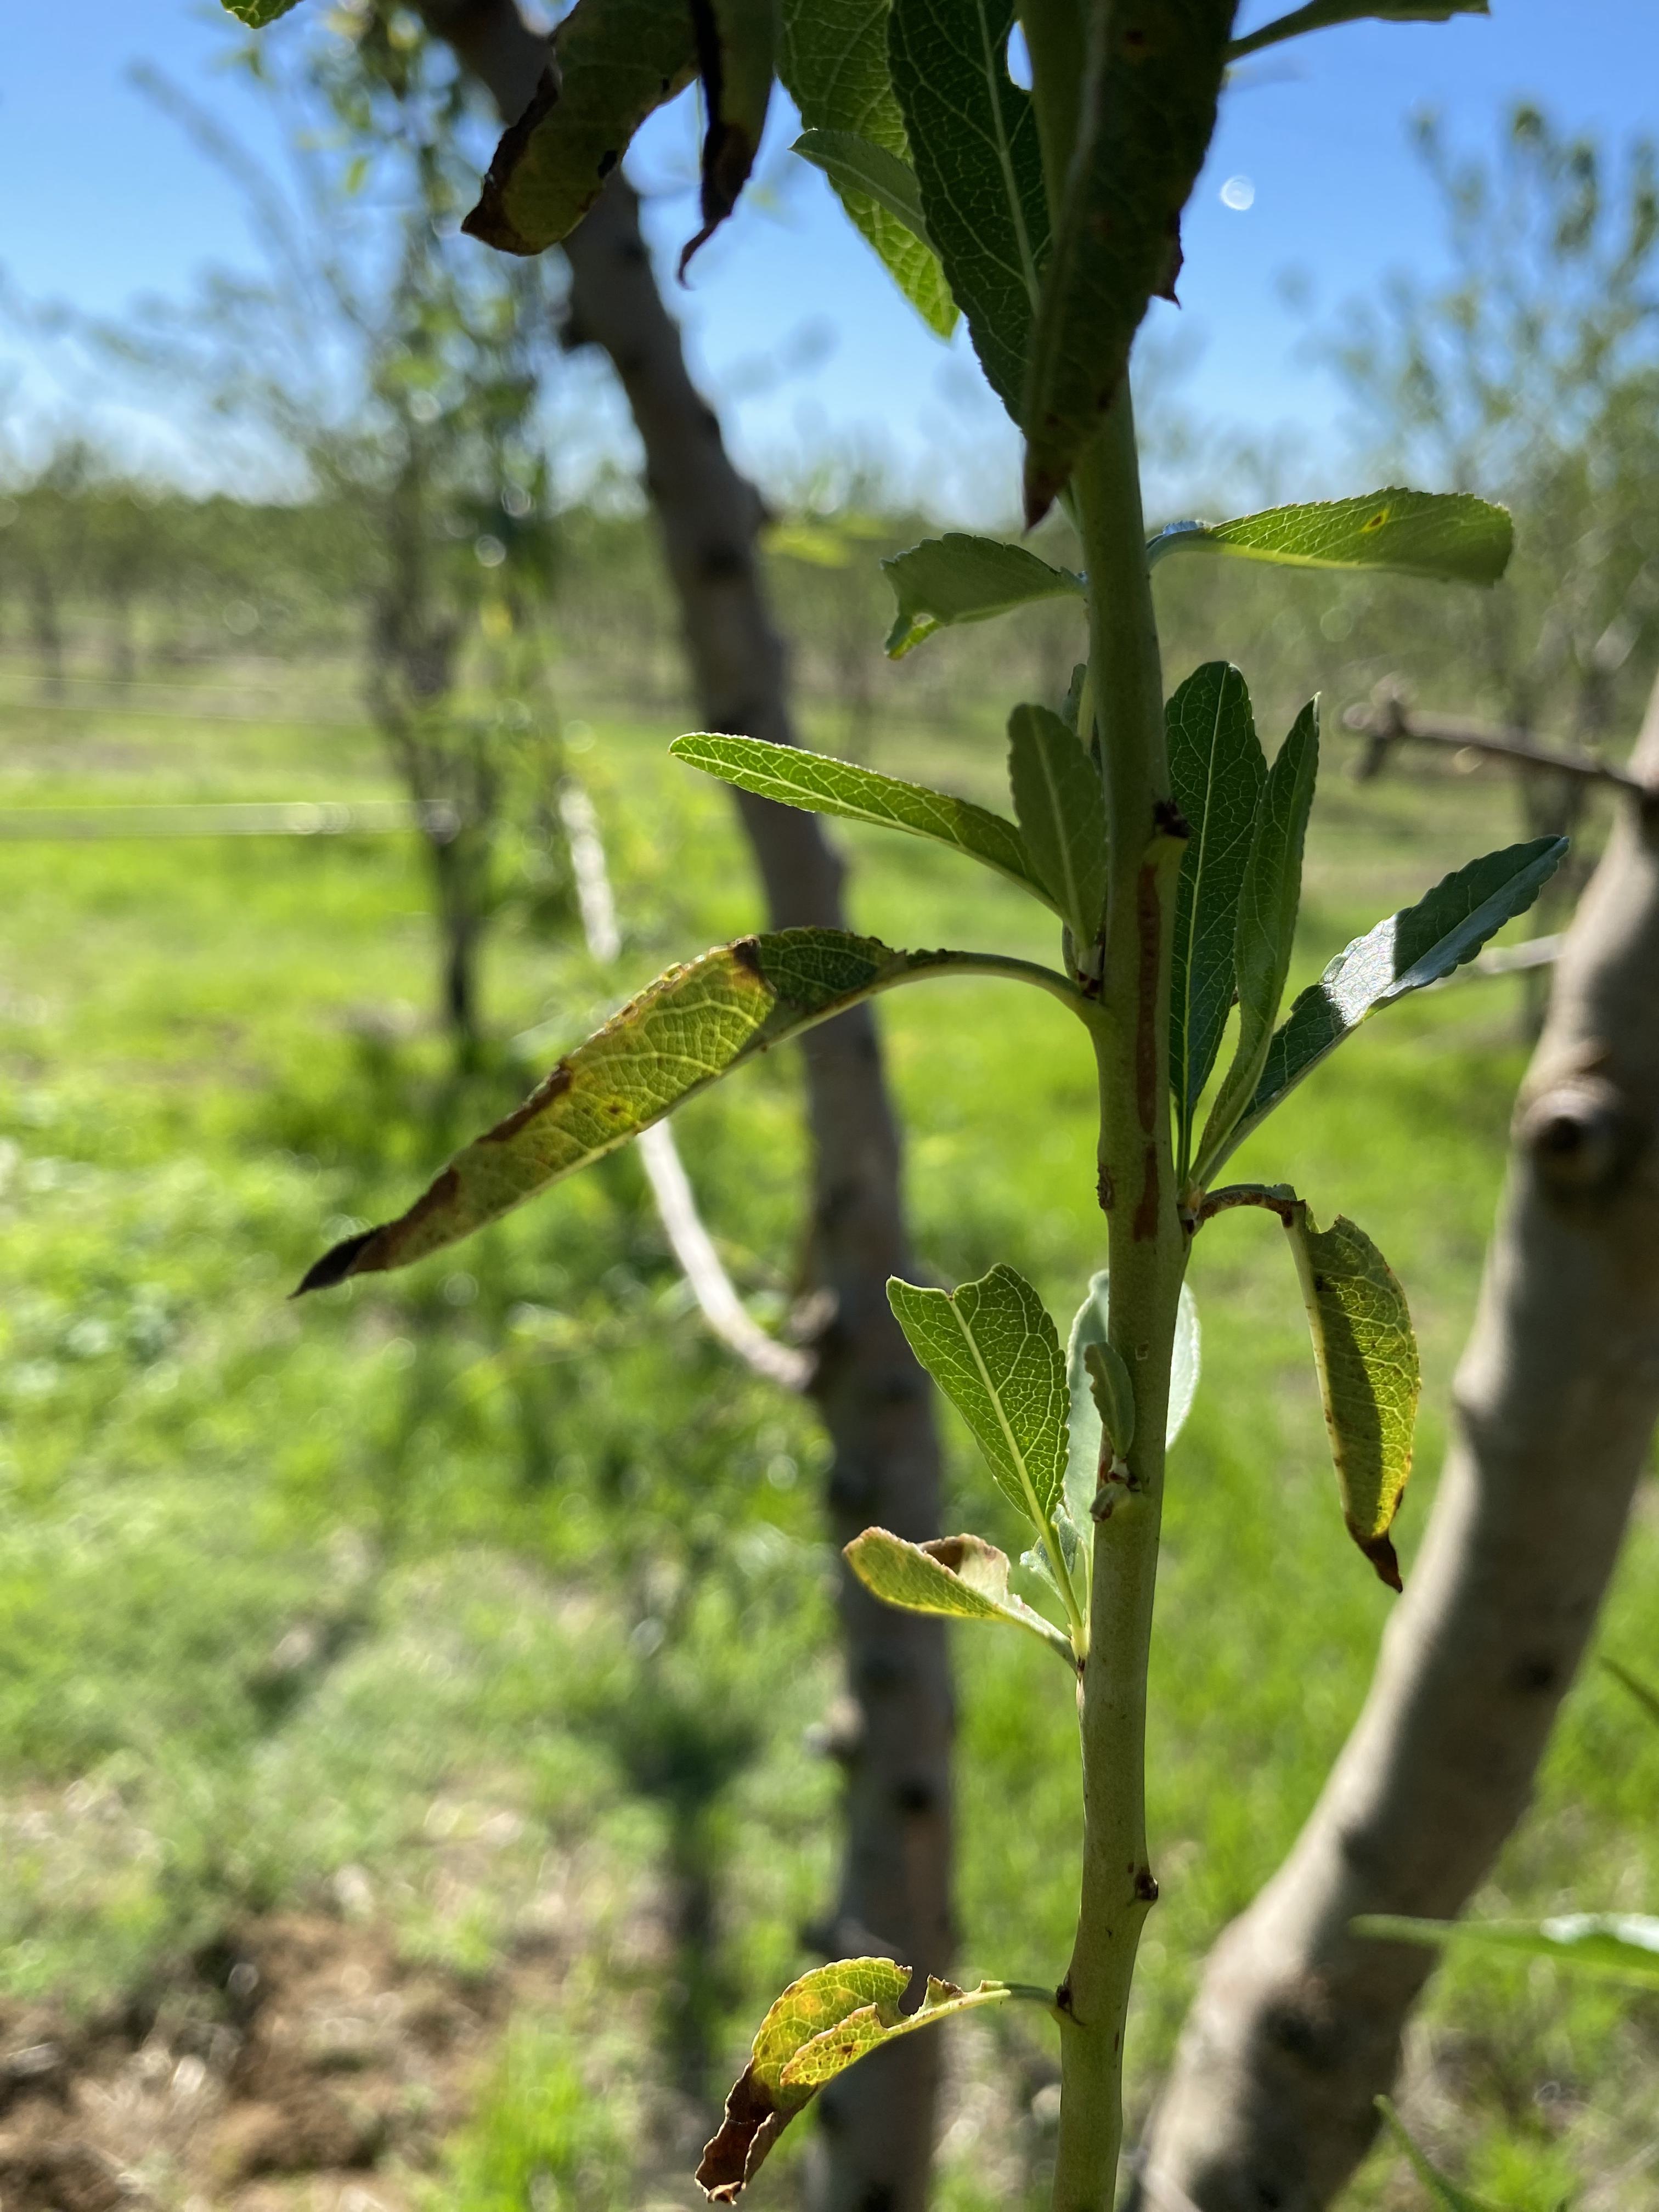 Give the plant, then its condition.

almond, shot hole disease
